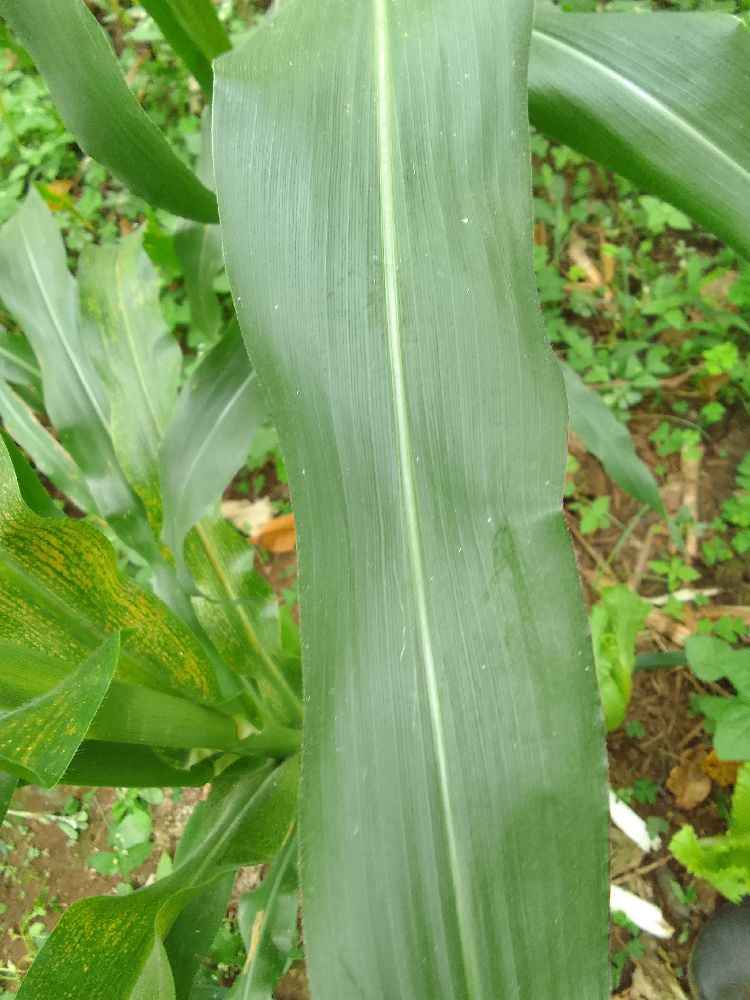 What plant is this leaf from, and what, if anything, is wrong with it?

maize, healthy
